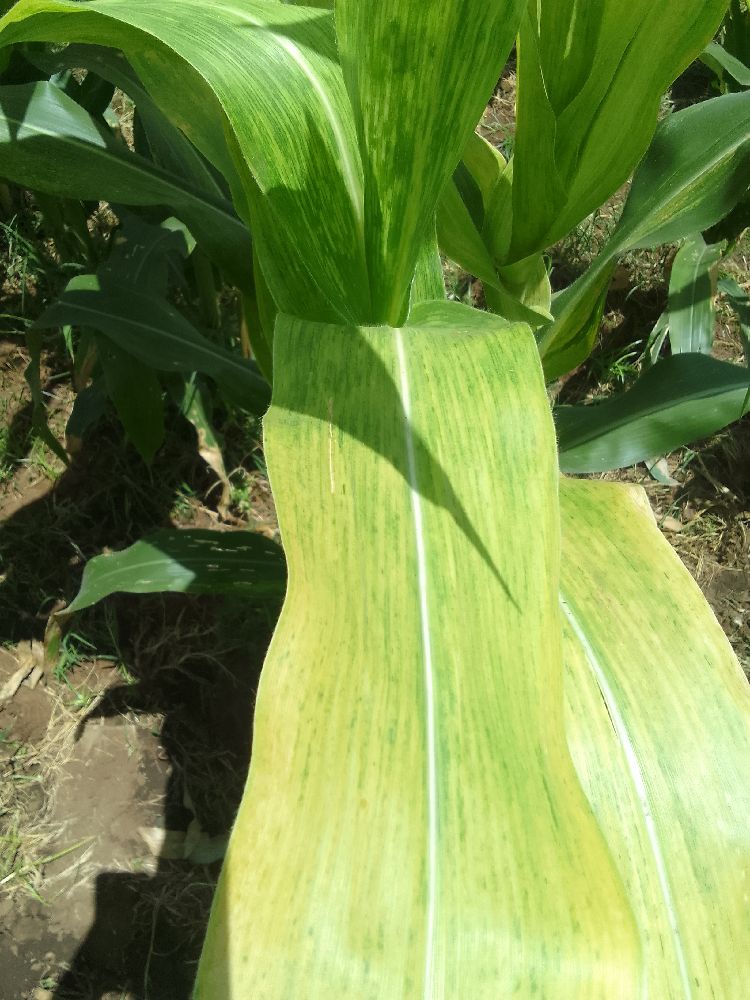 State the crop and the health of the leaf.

maize, maize lethal necrosis
